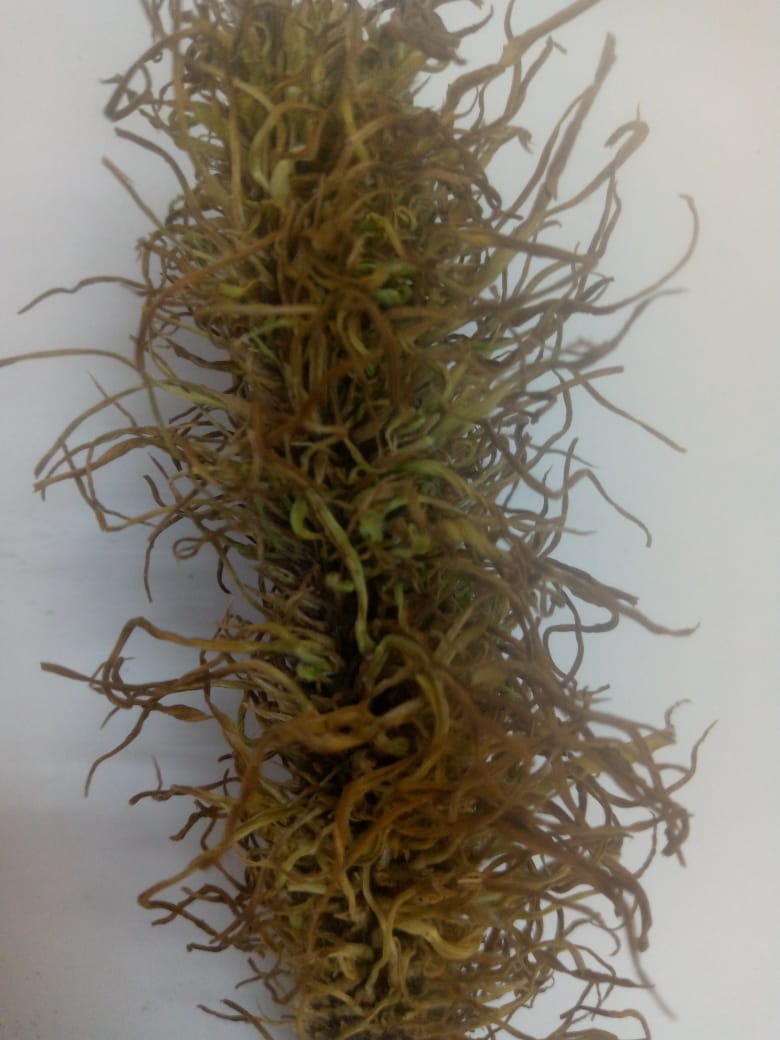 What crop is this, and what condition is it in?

pearl millet, sclerospora graminicola
